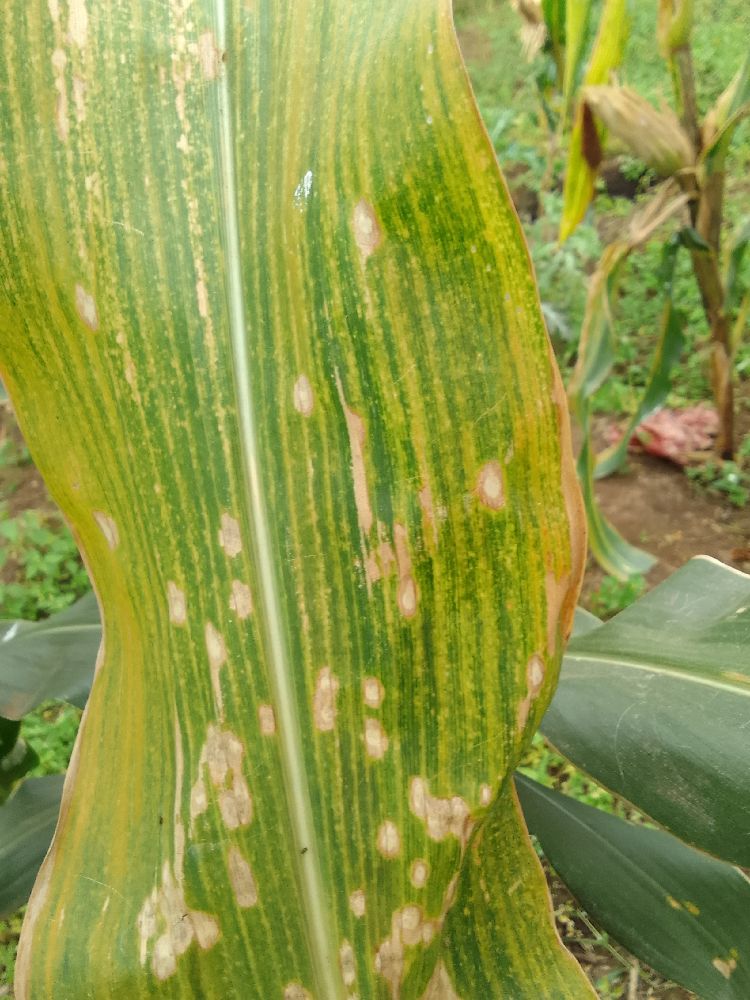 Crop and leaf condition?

maize, maize lethal necrosis
